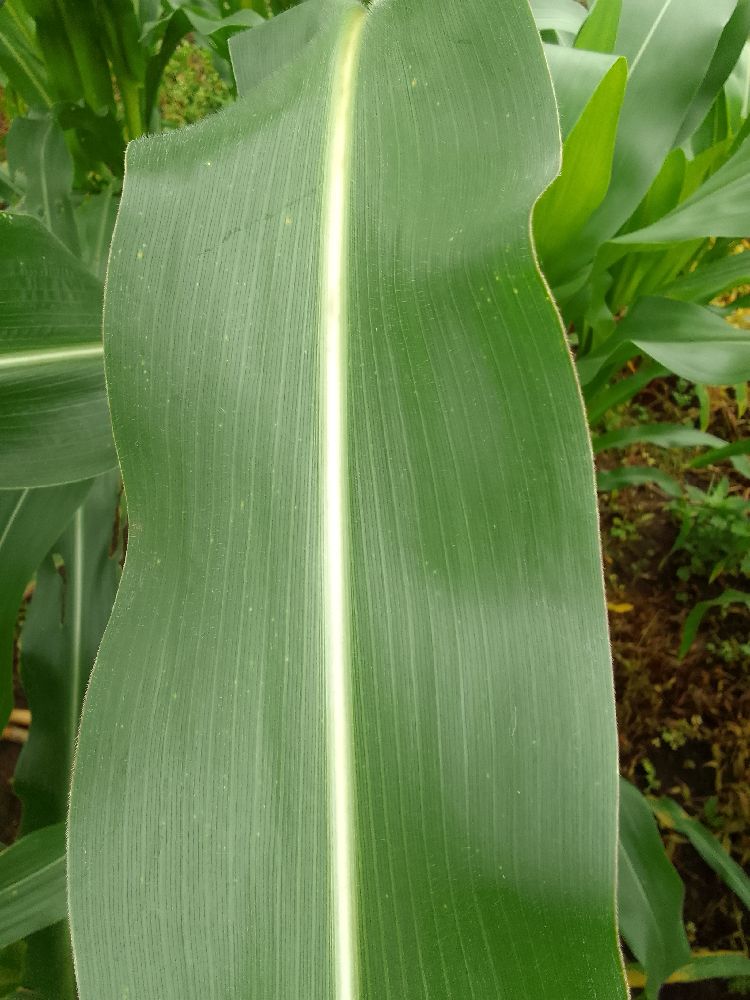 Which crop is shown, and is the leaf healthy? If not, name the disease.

maize, healthy
